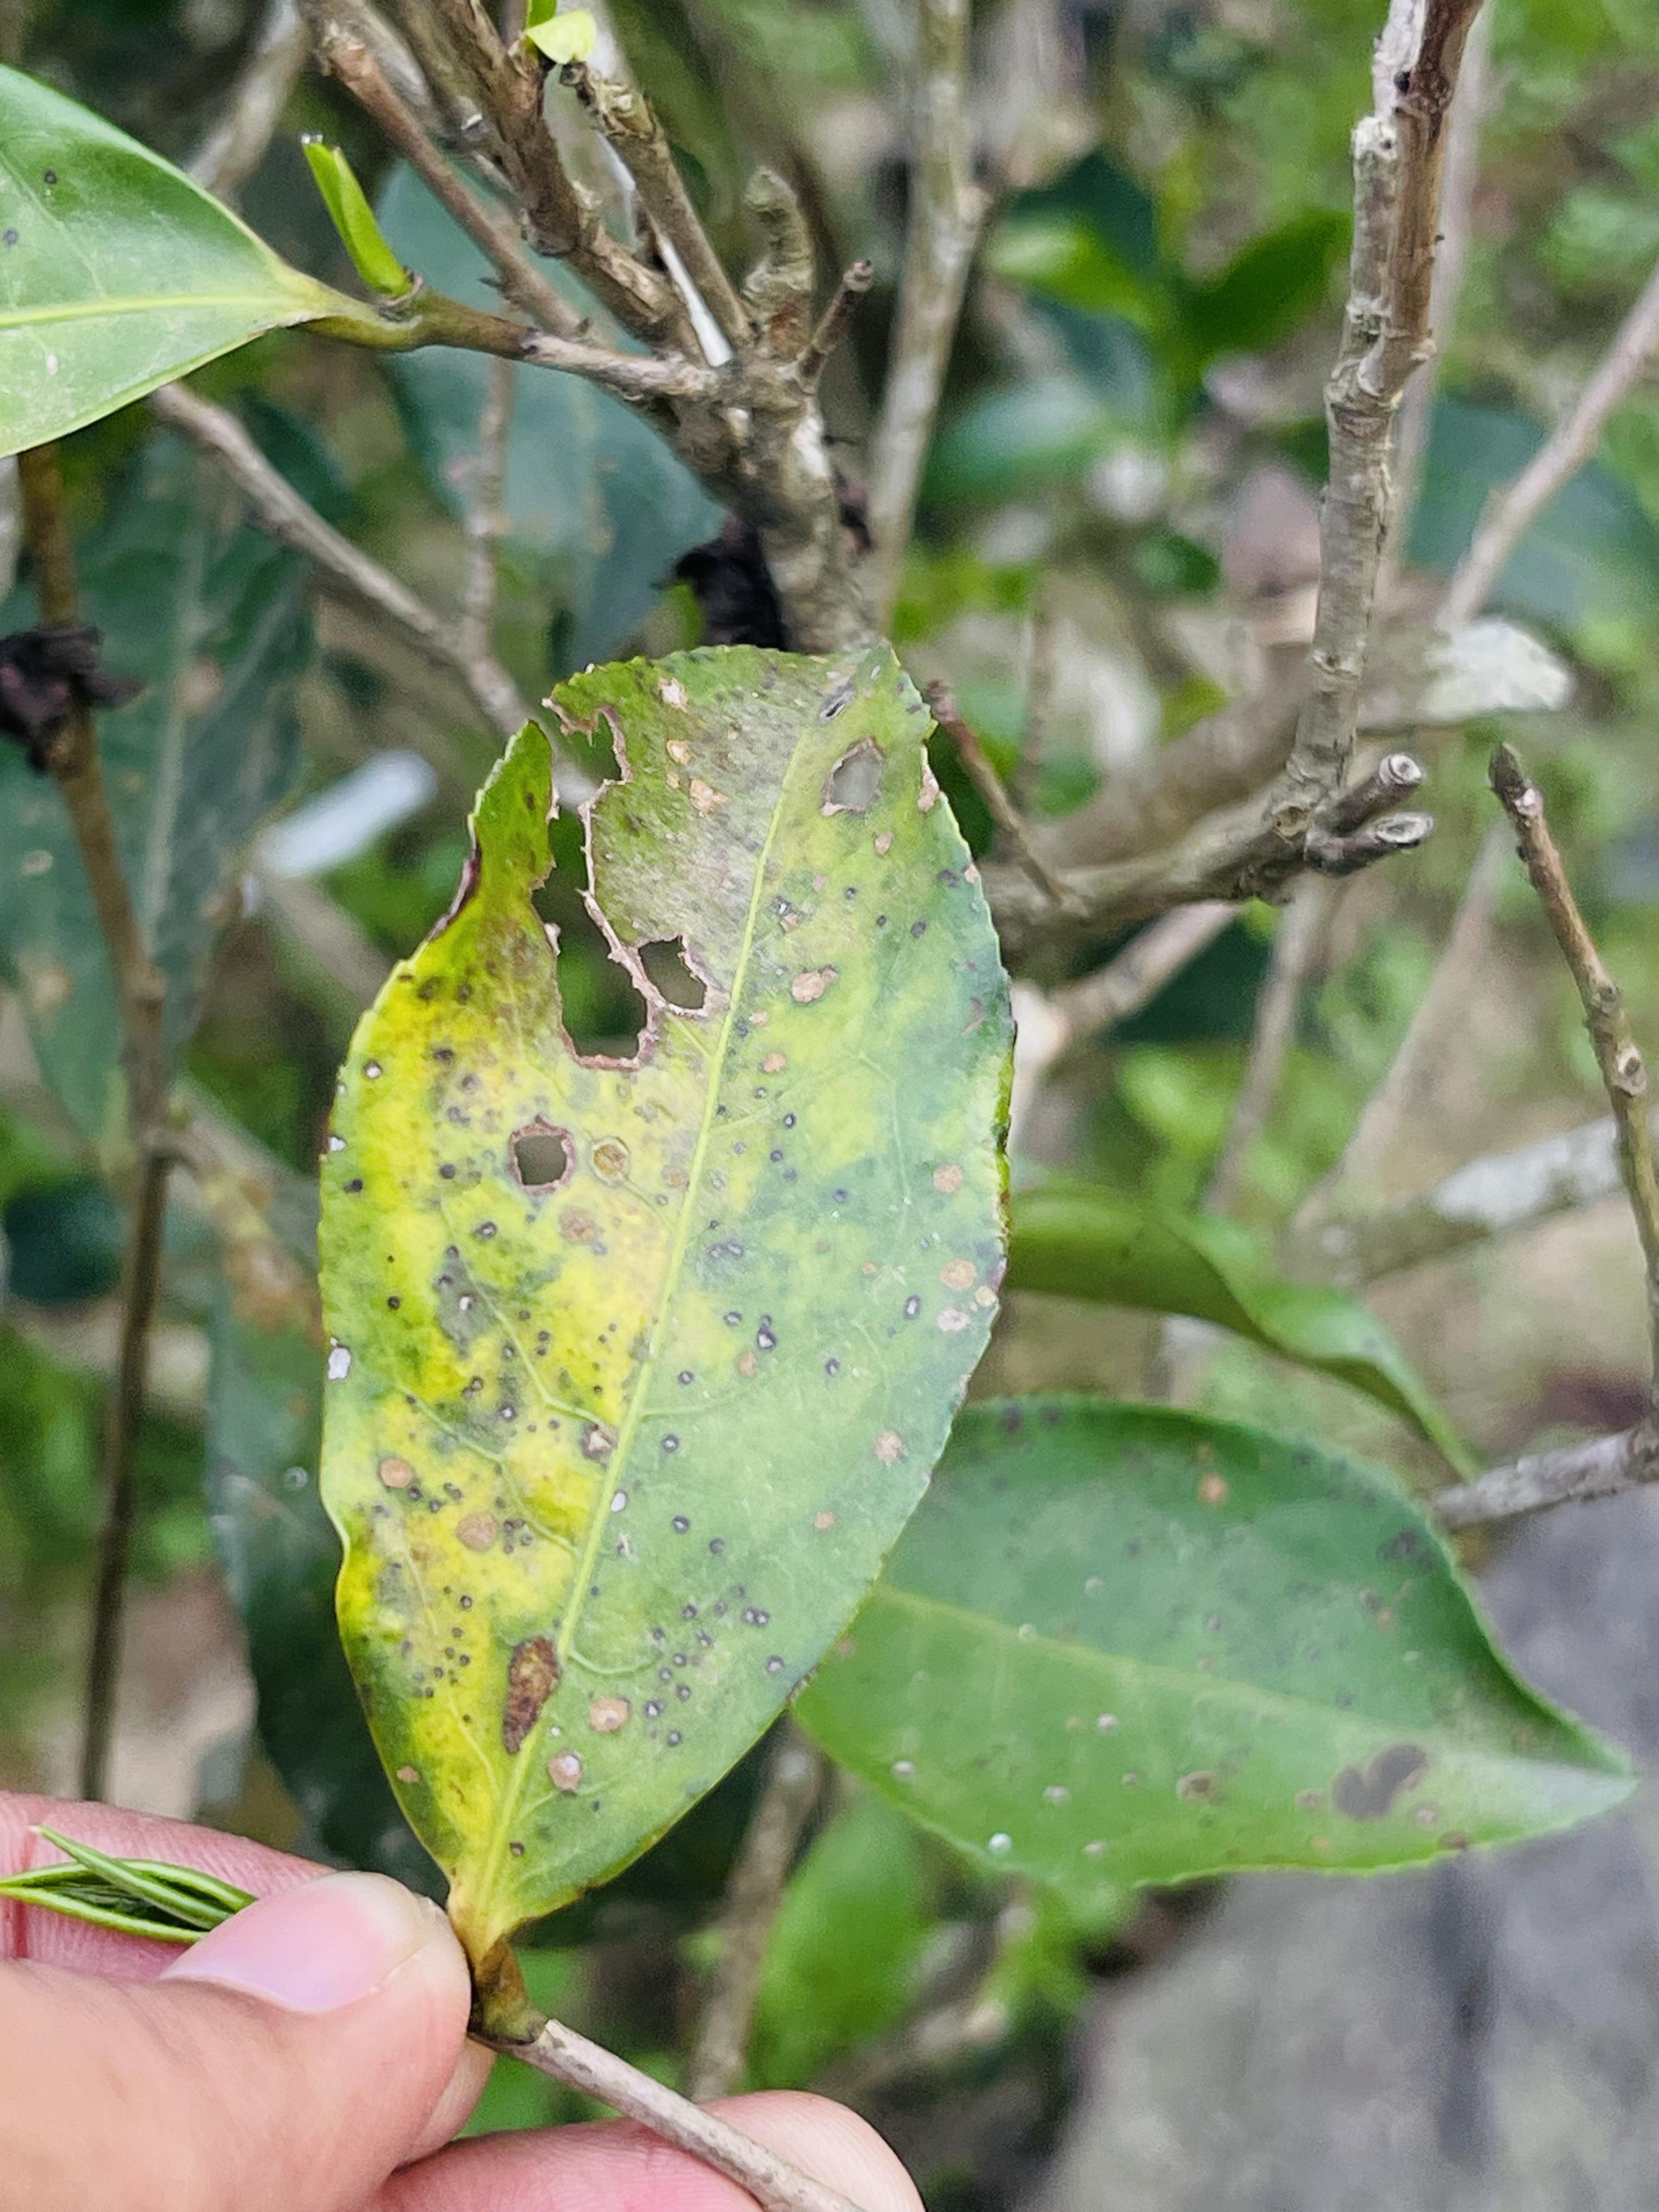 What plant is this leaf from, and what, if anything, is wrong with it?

tea, red rust
